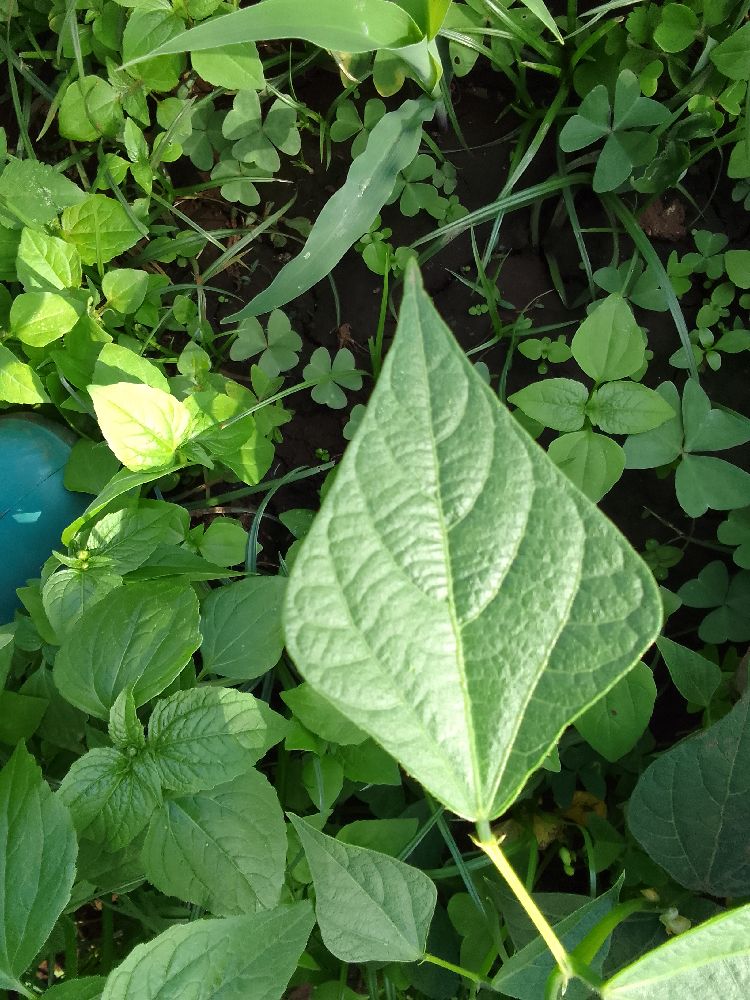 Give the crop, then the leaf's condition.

common bean, healthy
